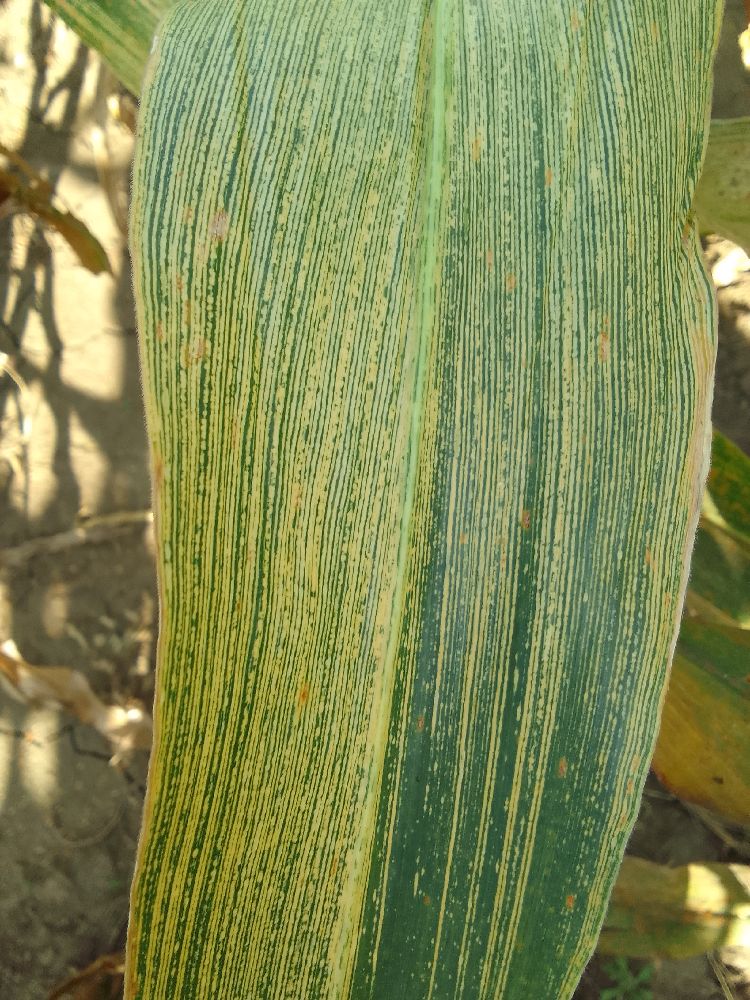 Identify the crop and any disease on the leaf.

maize, maize streak virus
